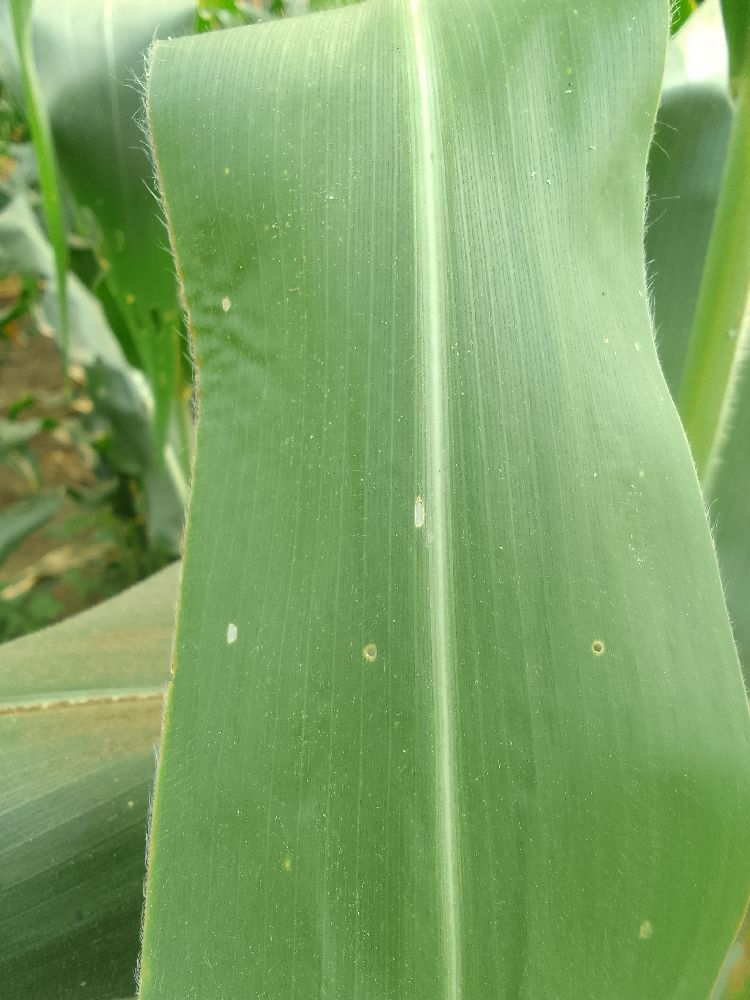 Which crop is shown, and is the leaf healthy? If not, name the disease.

maize, healthy
